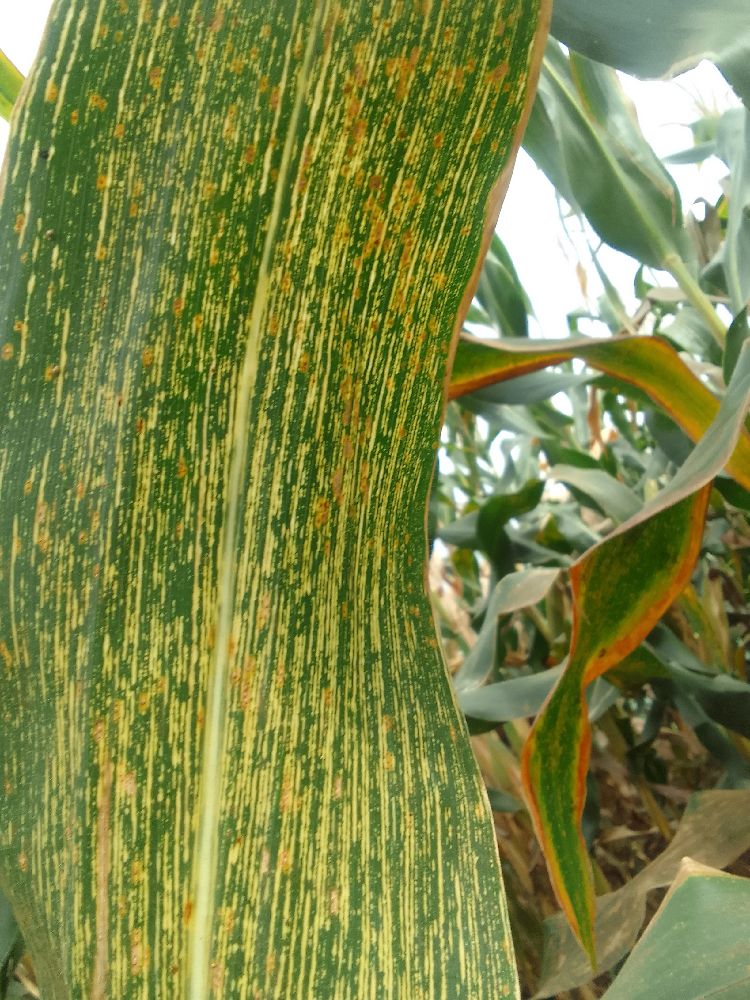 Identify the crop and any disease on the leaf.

maize, maize streak virus
